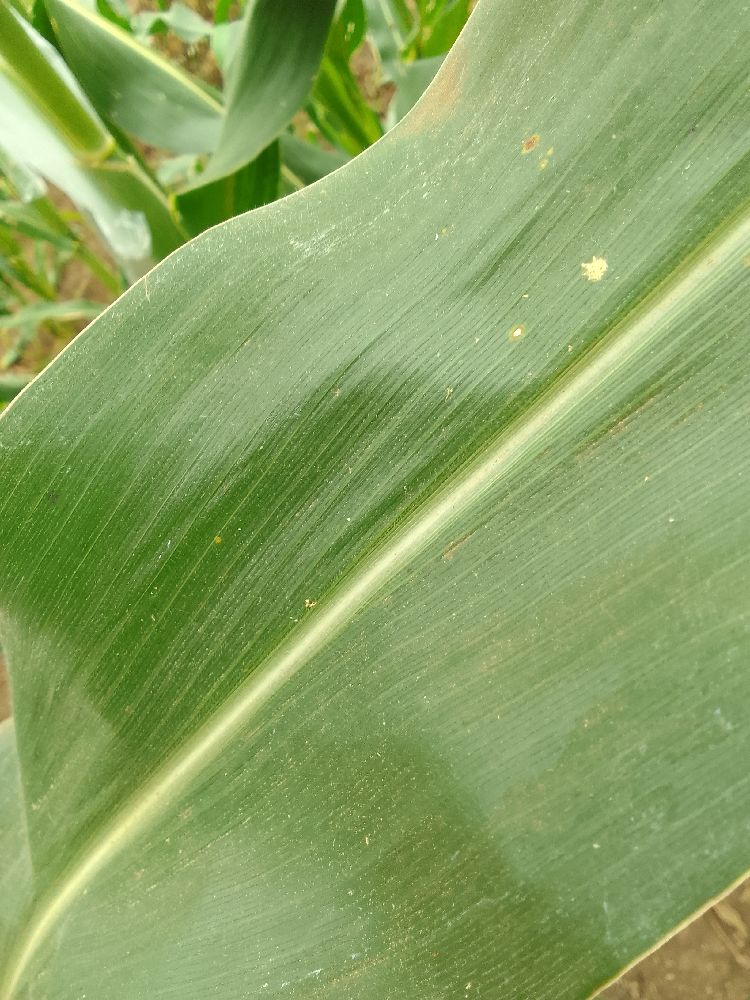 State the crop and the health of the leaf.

maize, healthy
